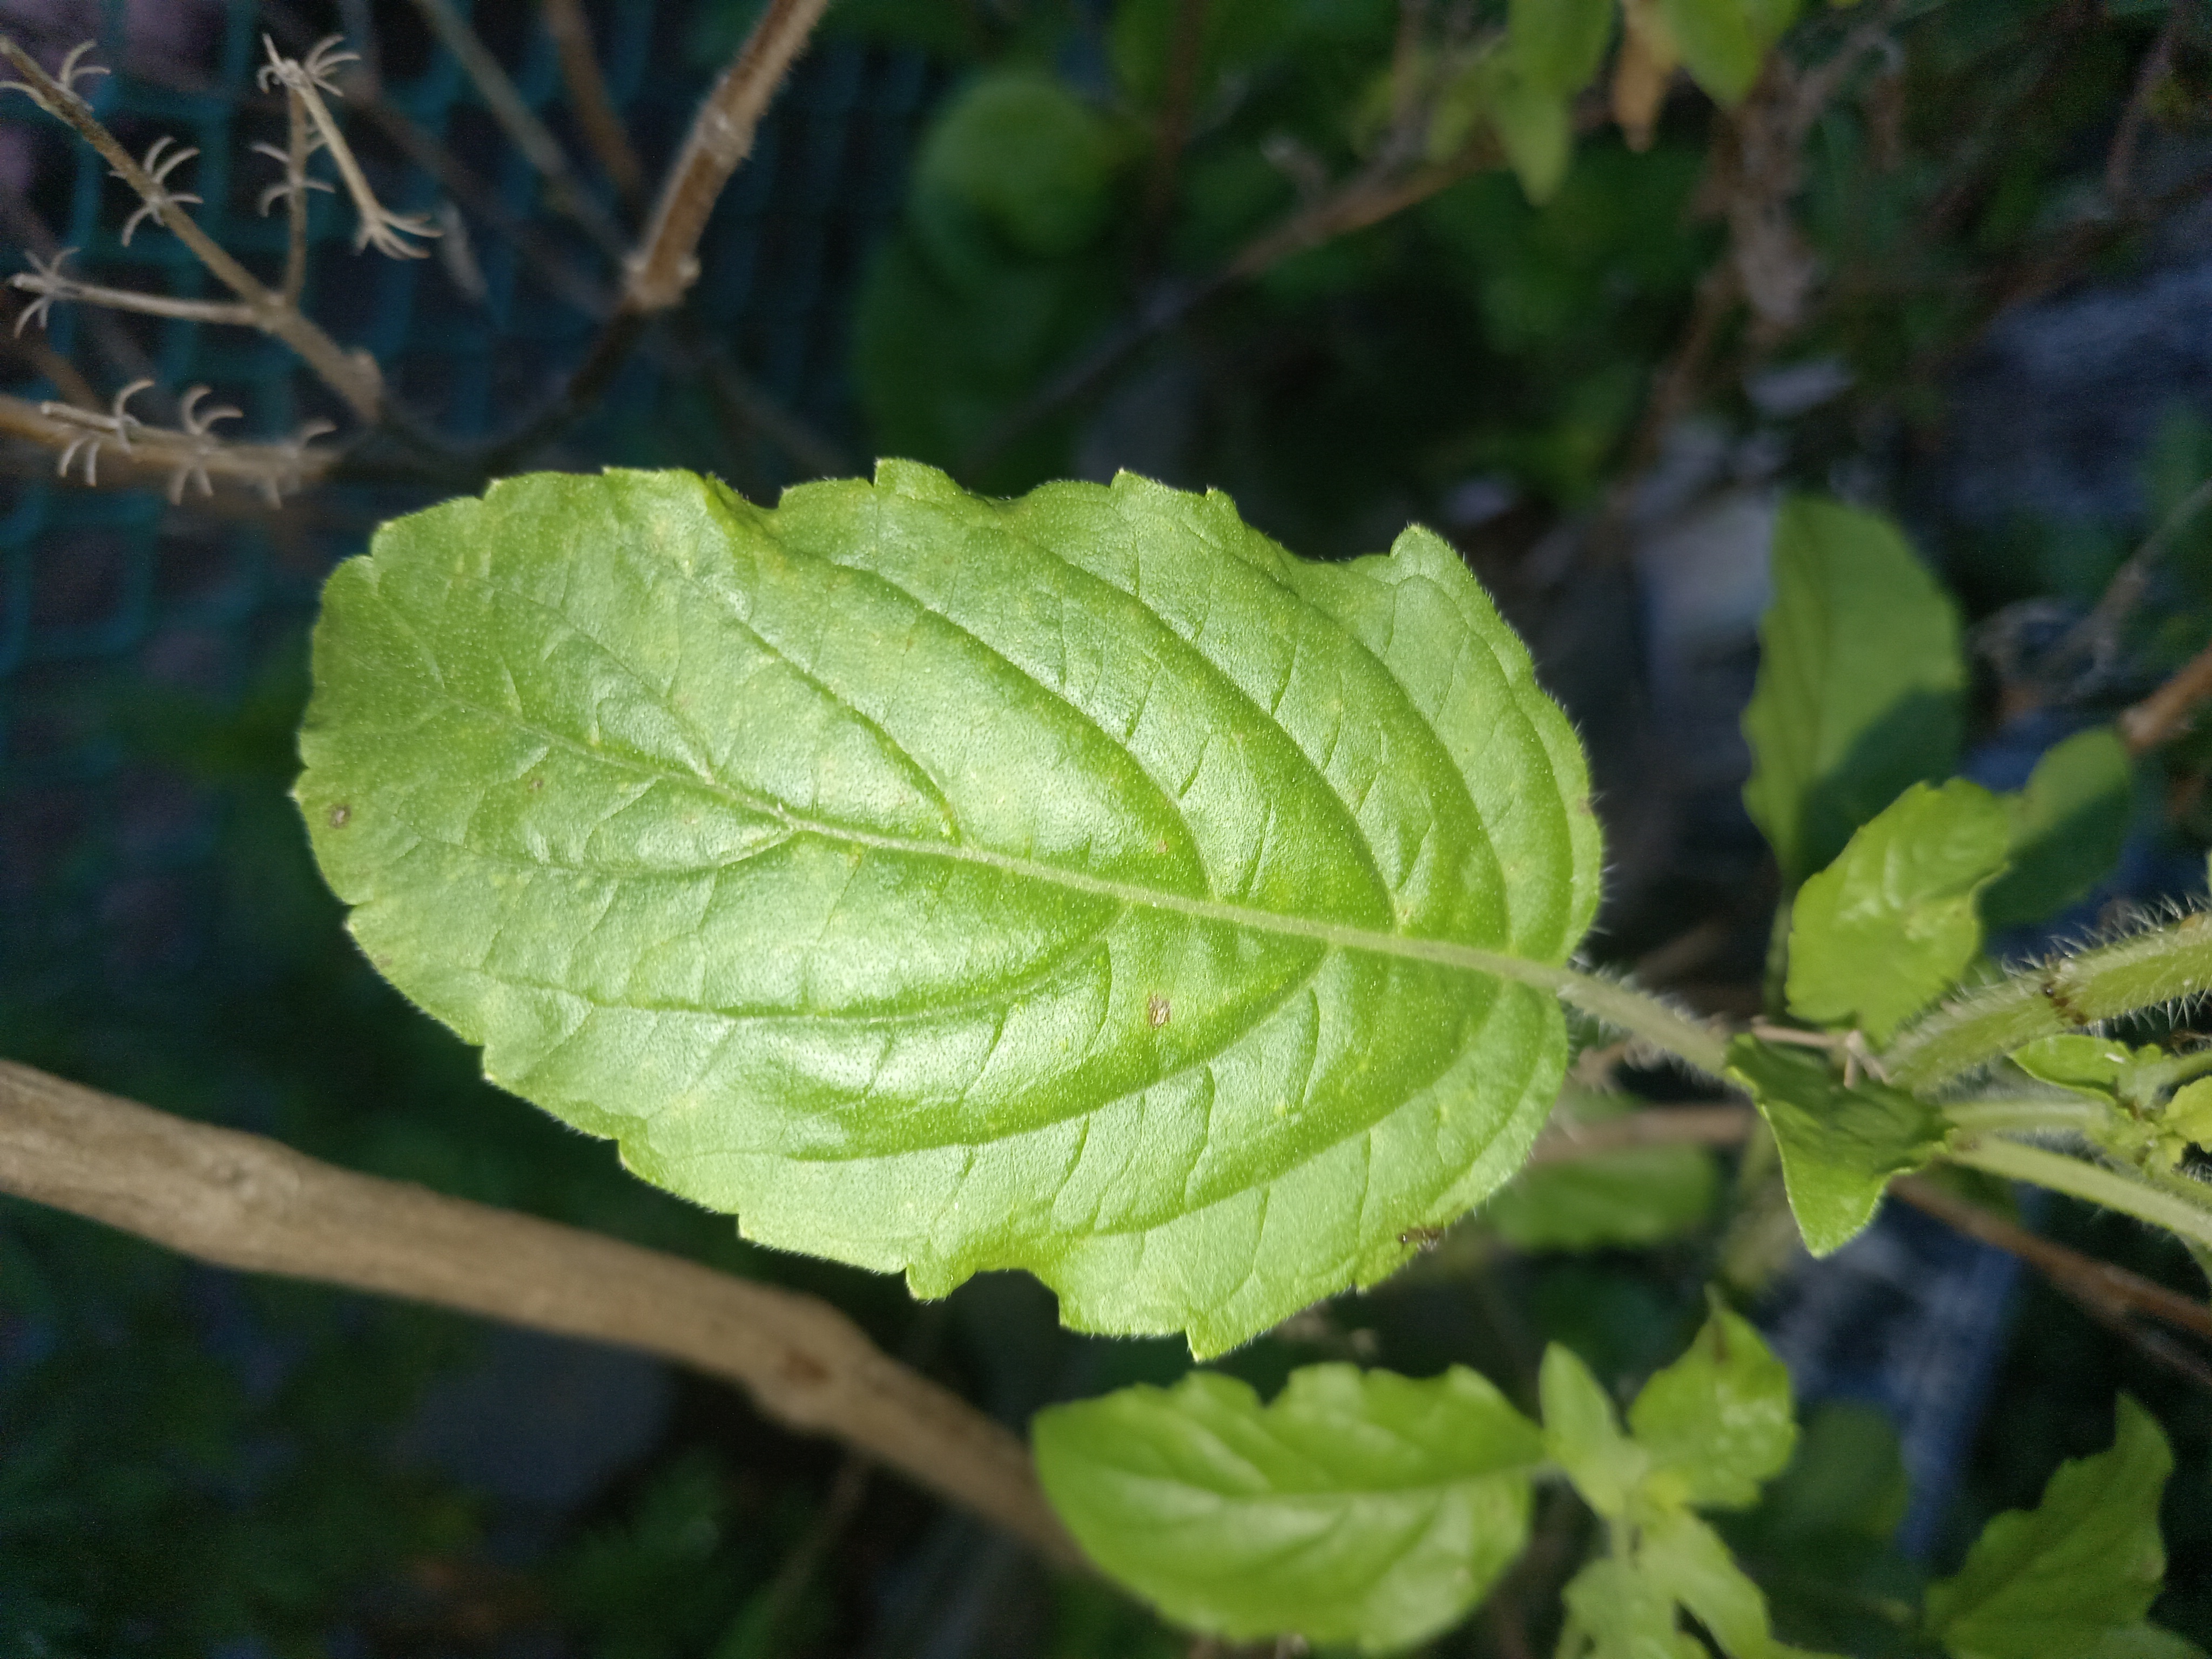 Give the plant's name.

tulshi
